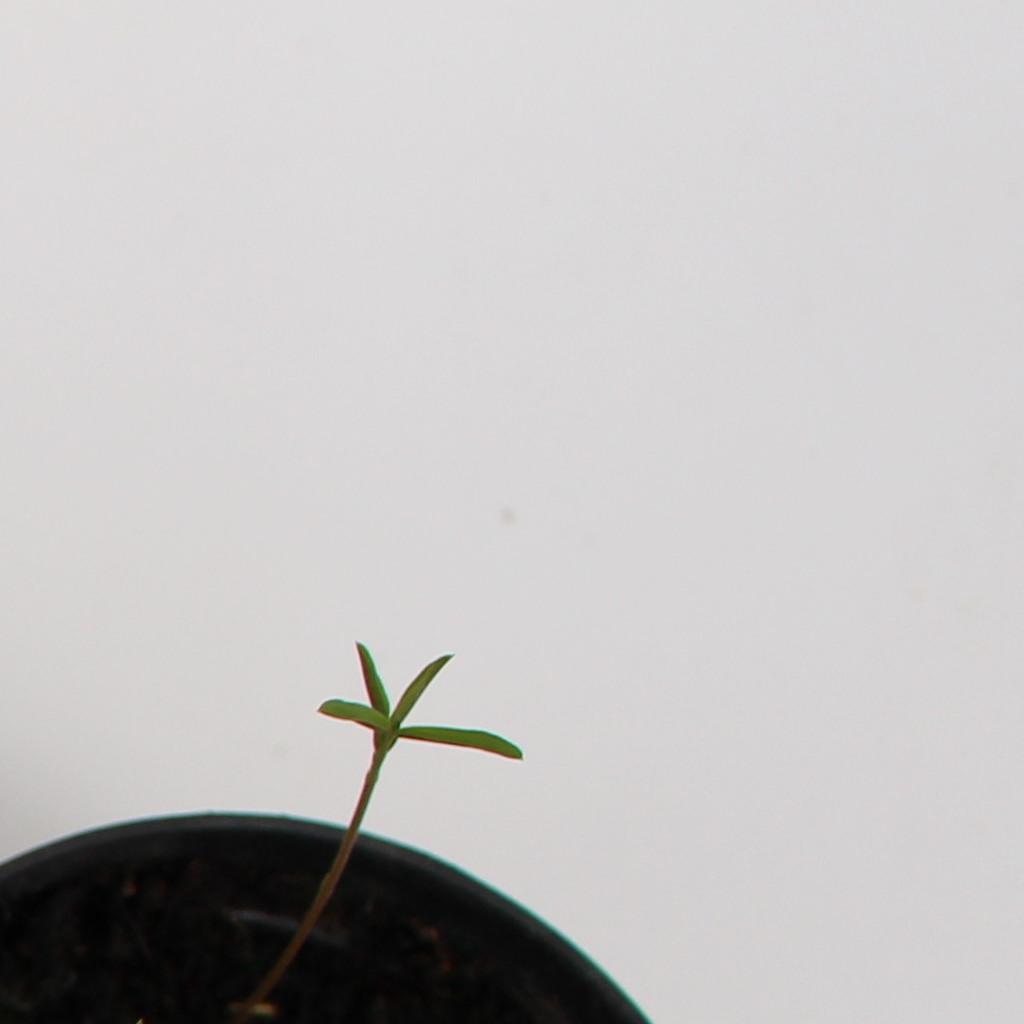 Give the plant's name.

Vicia sativa
